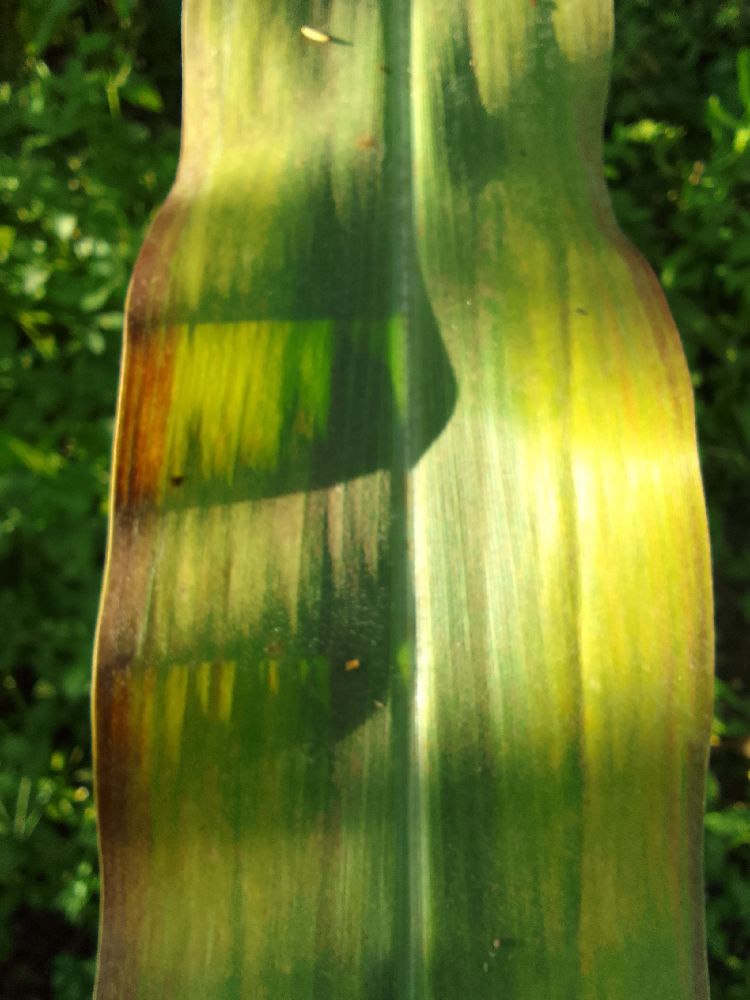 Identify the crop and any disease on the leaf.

maize, maize lethal necrosis
